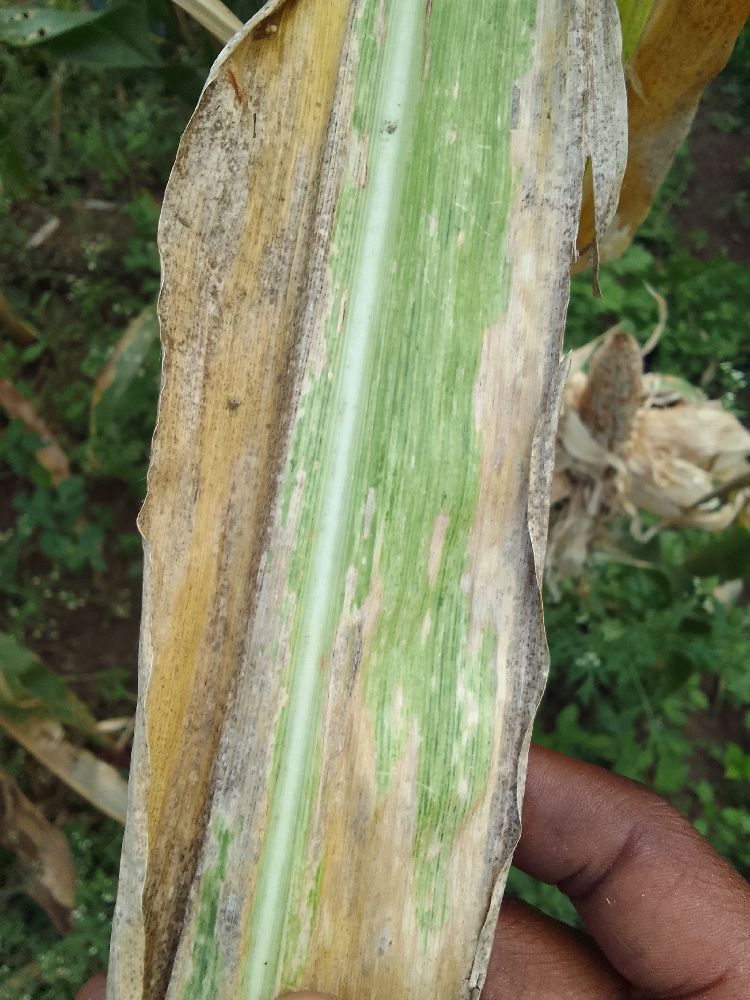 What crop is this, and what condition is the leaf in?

maize, maize lethal necrosis
